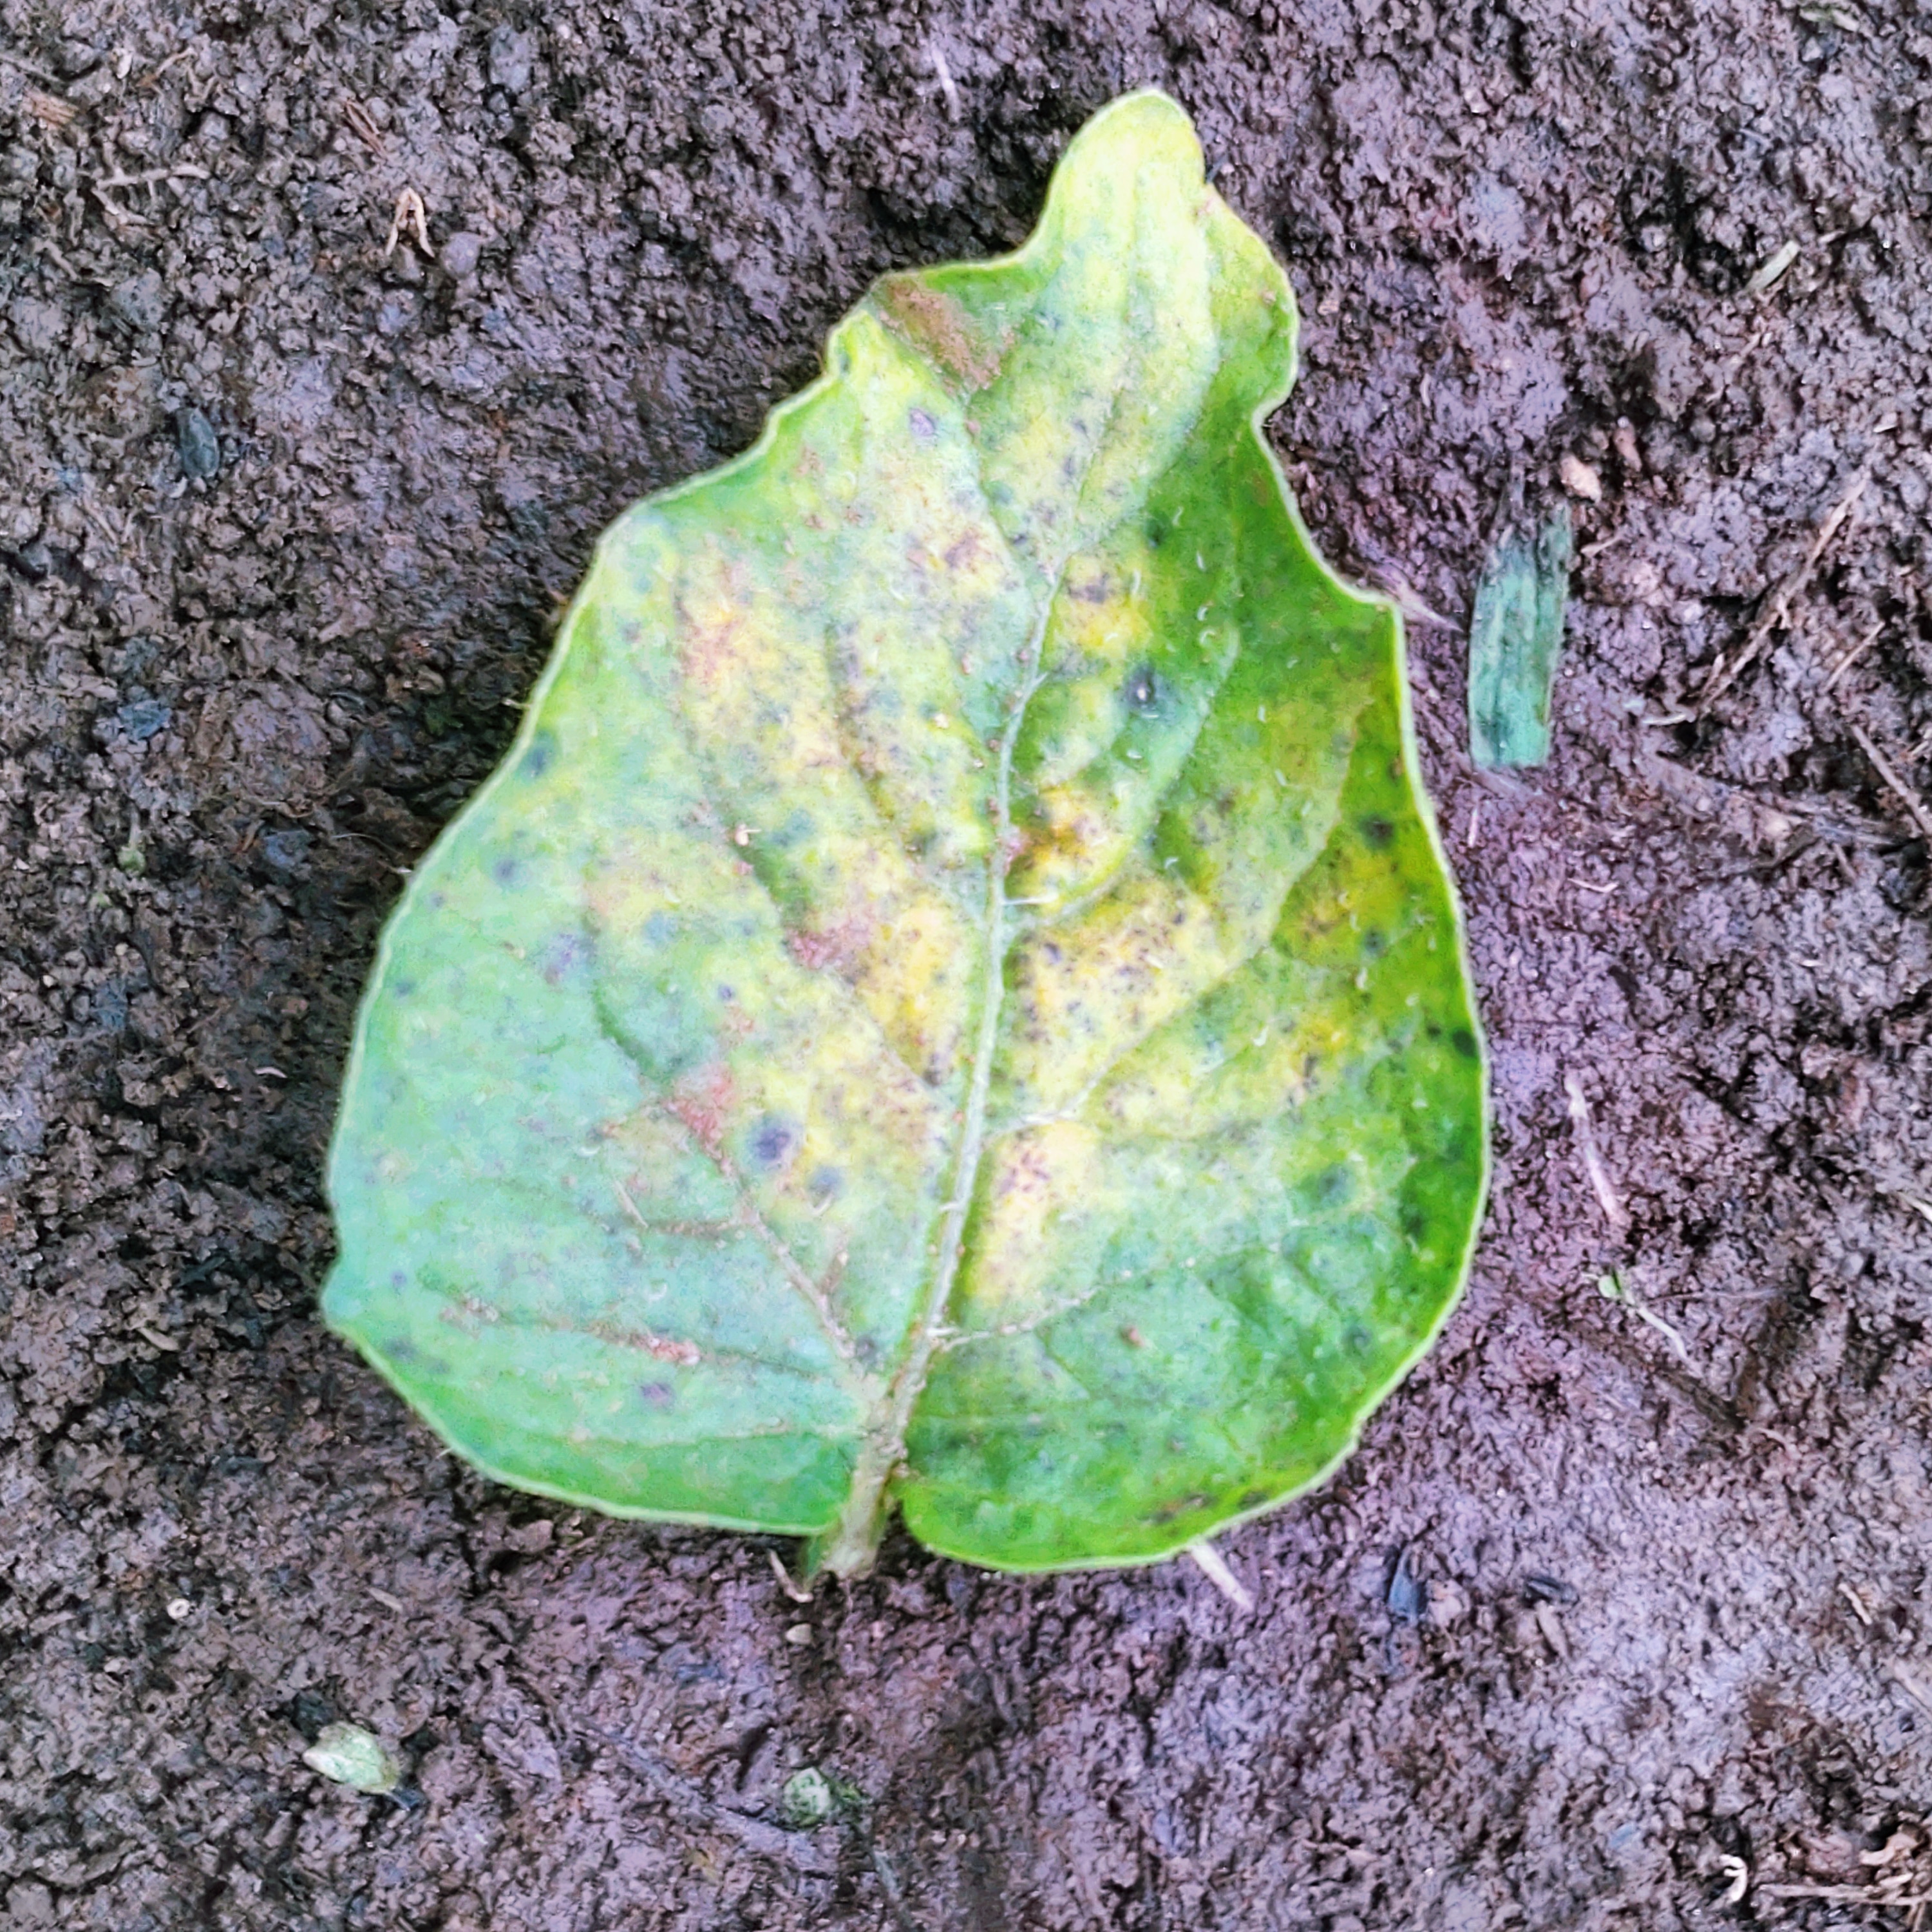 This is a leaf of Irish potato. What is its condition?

late blight
